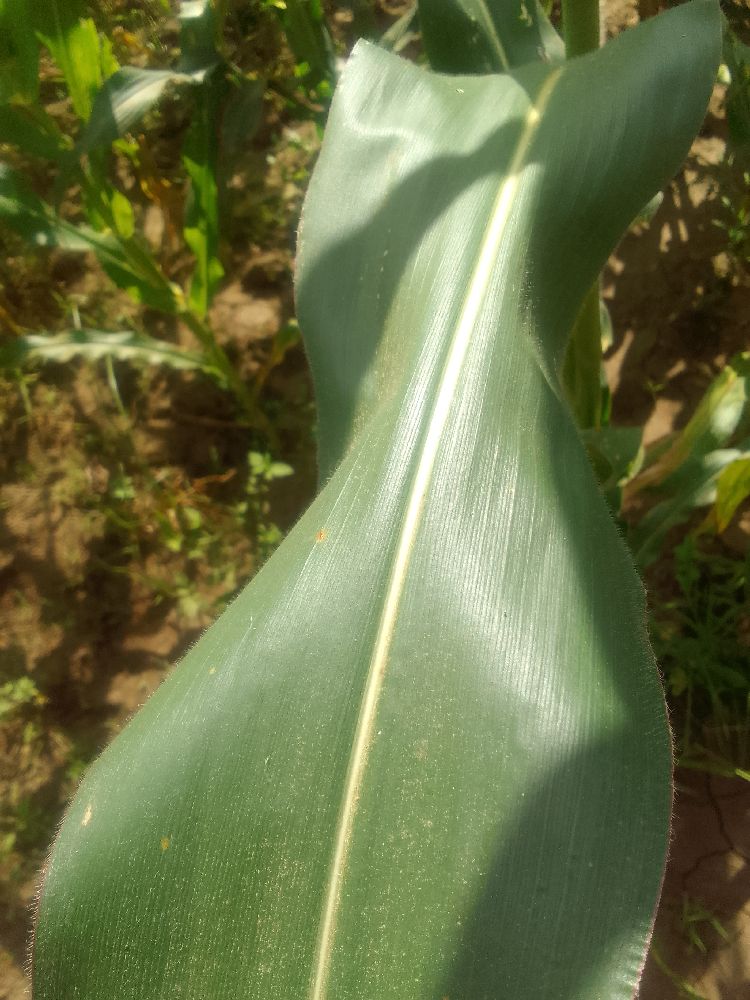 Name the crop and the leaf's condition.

maize, healthy
